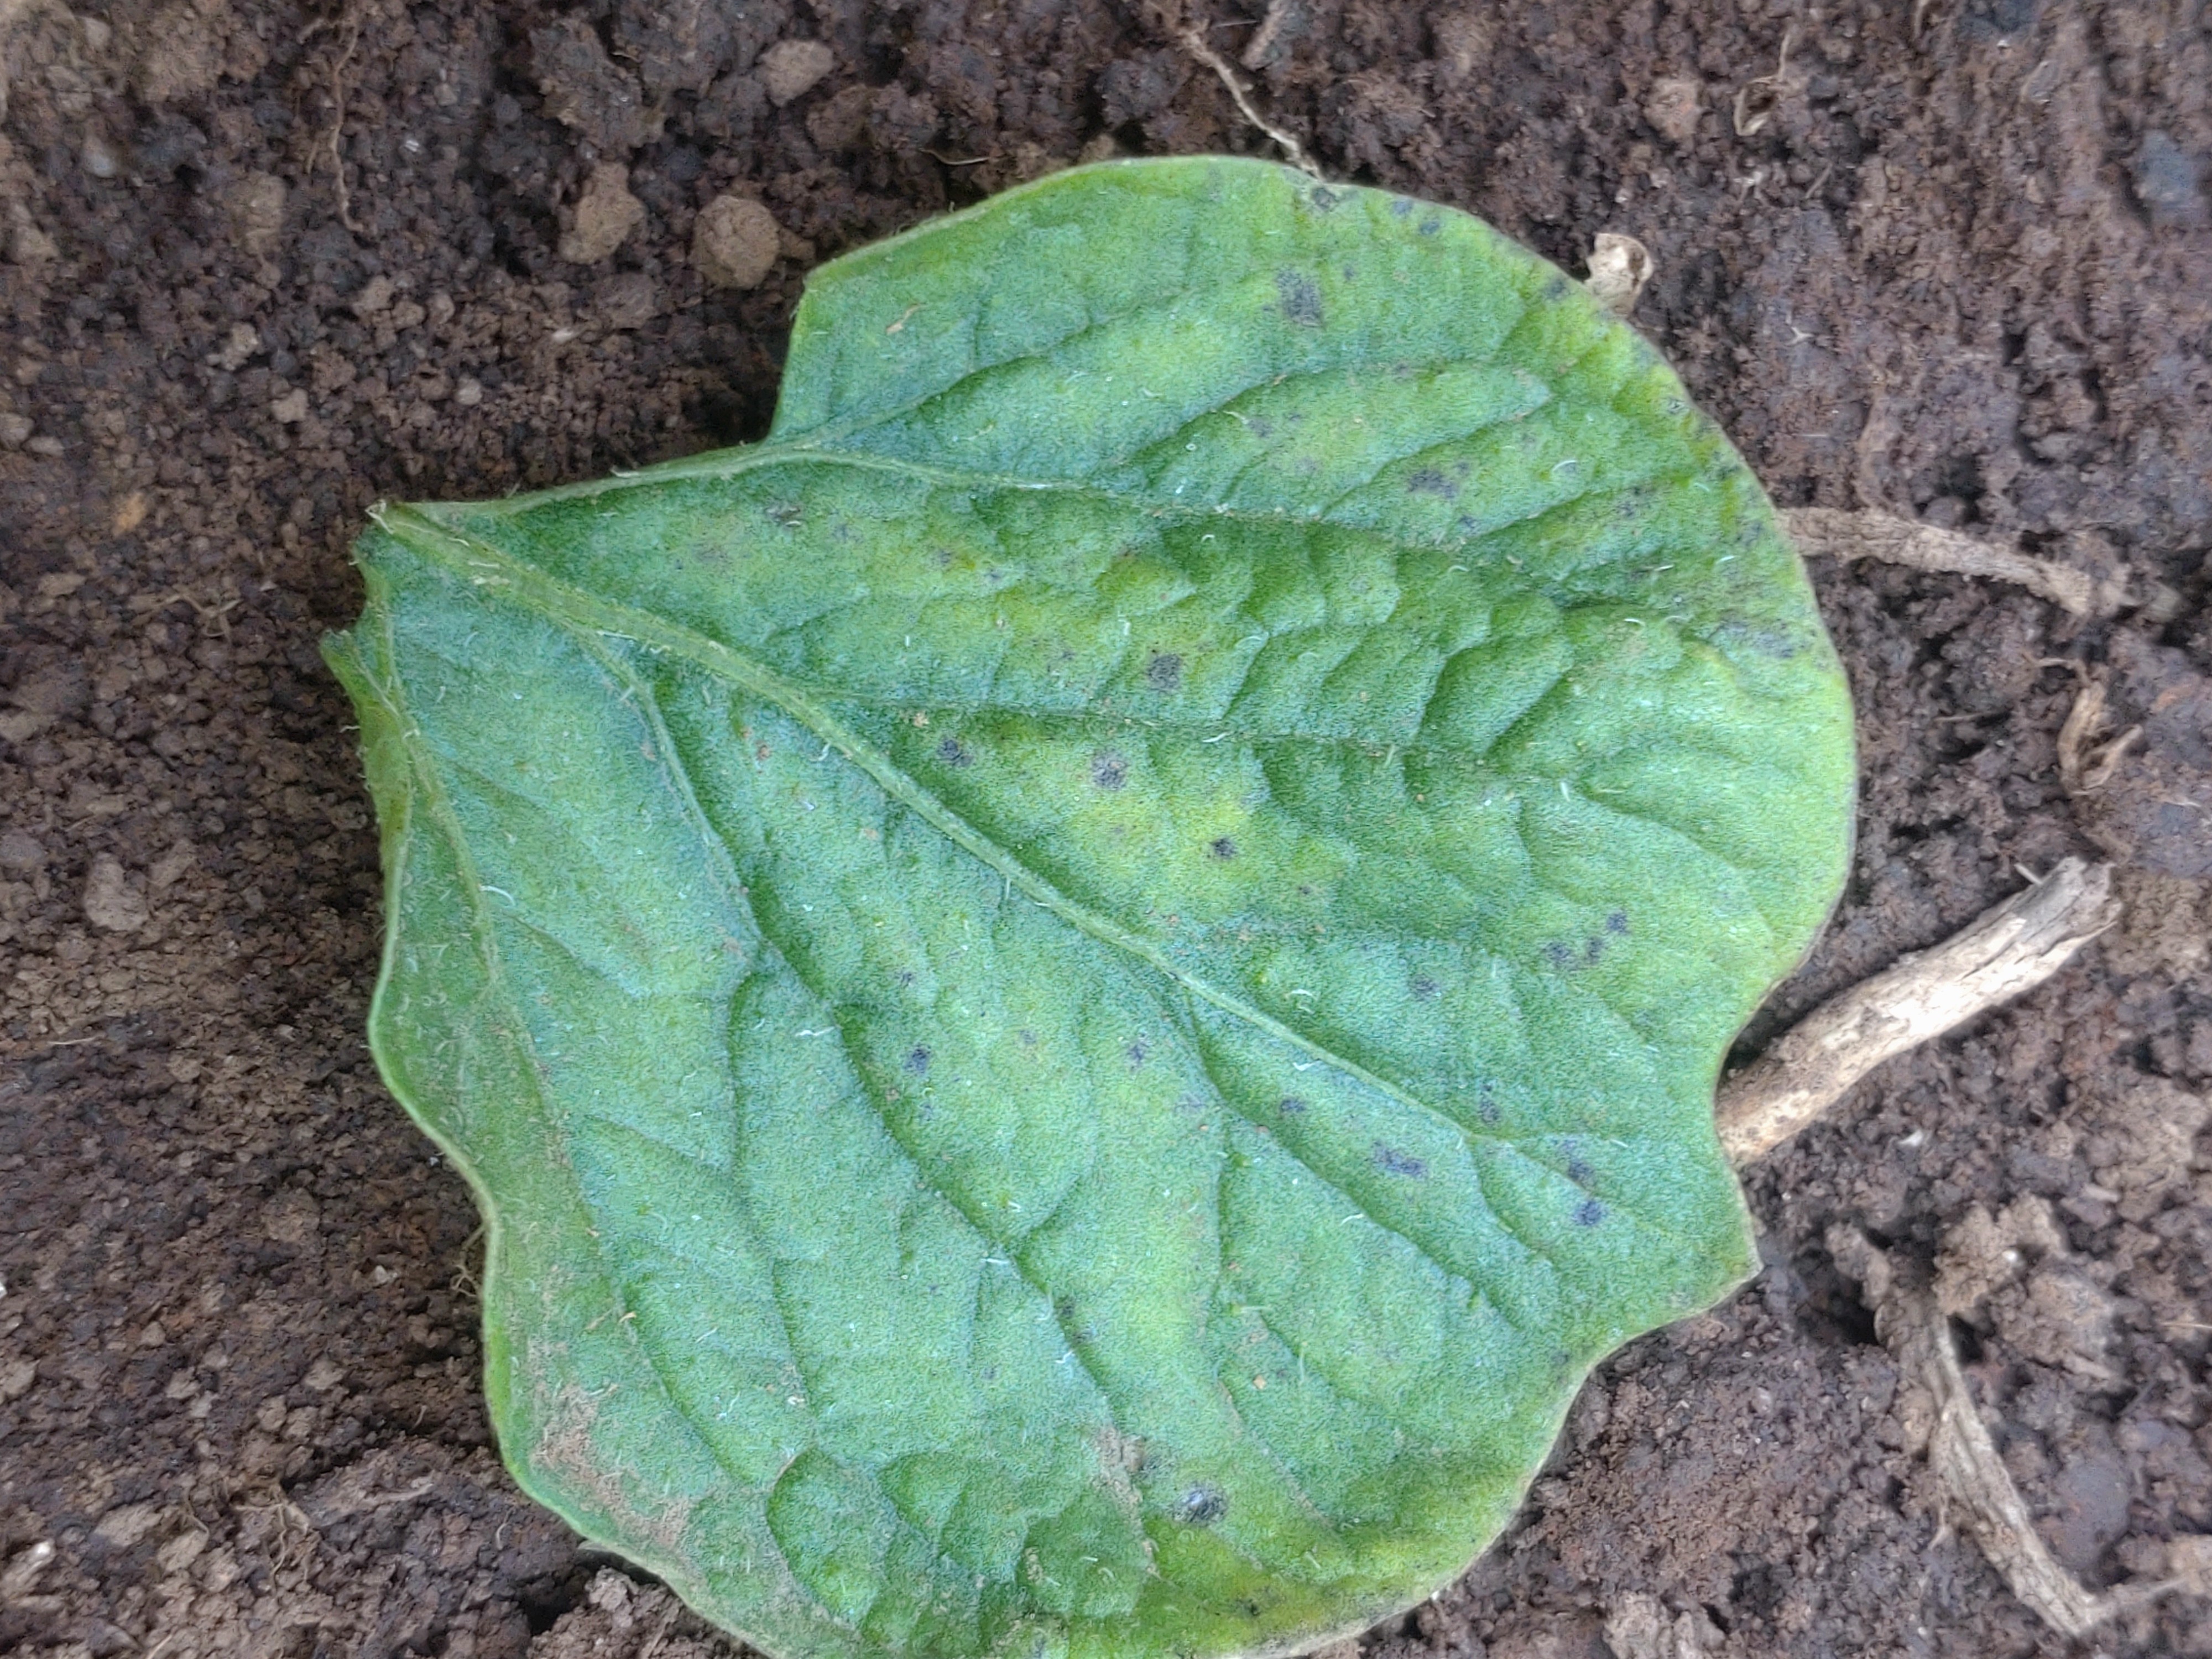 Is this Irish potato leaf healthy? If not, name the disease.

late blight
